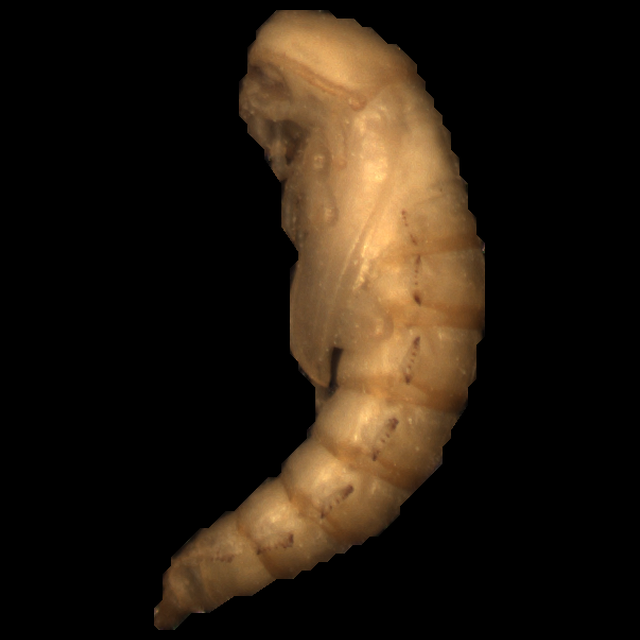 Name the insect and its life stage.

mealworm pupa
